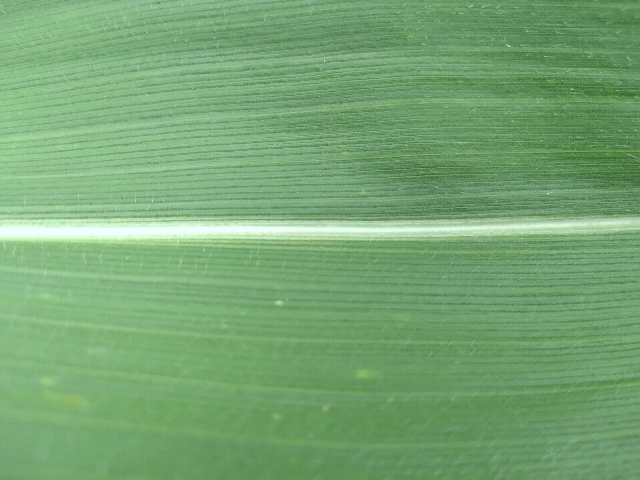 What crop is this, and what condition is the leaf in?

maize, healthy
